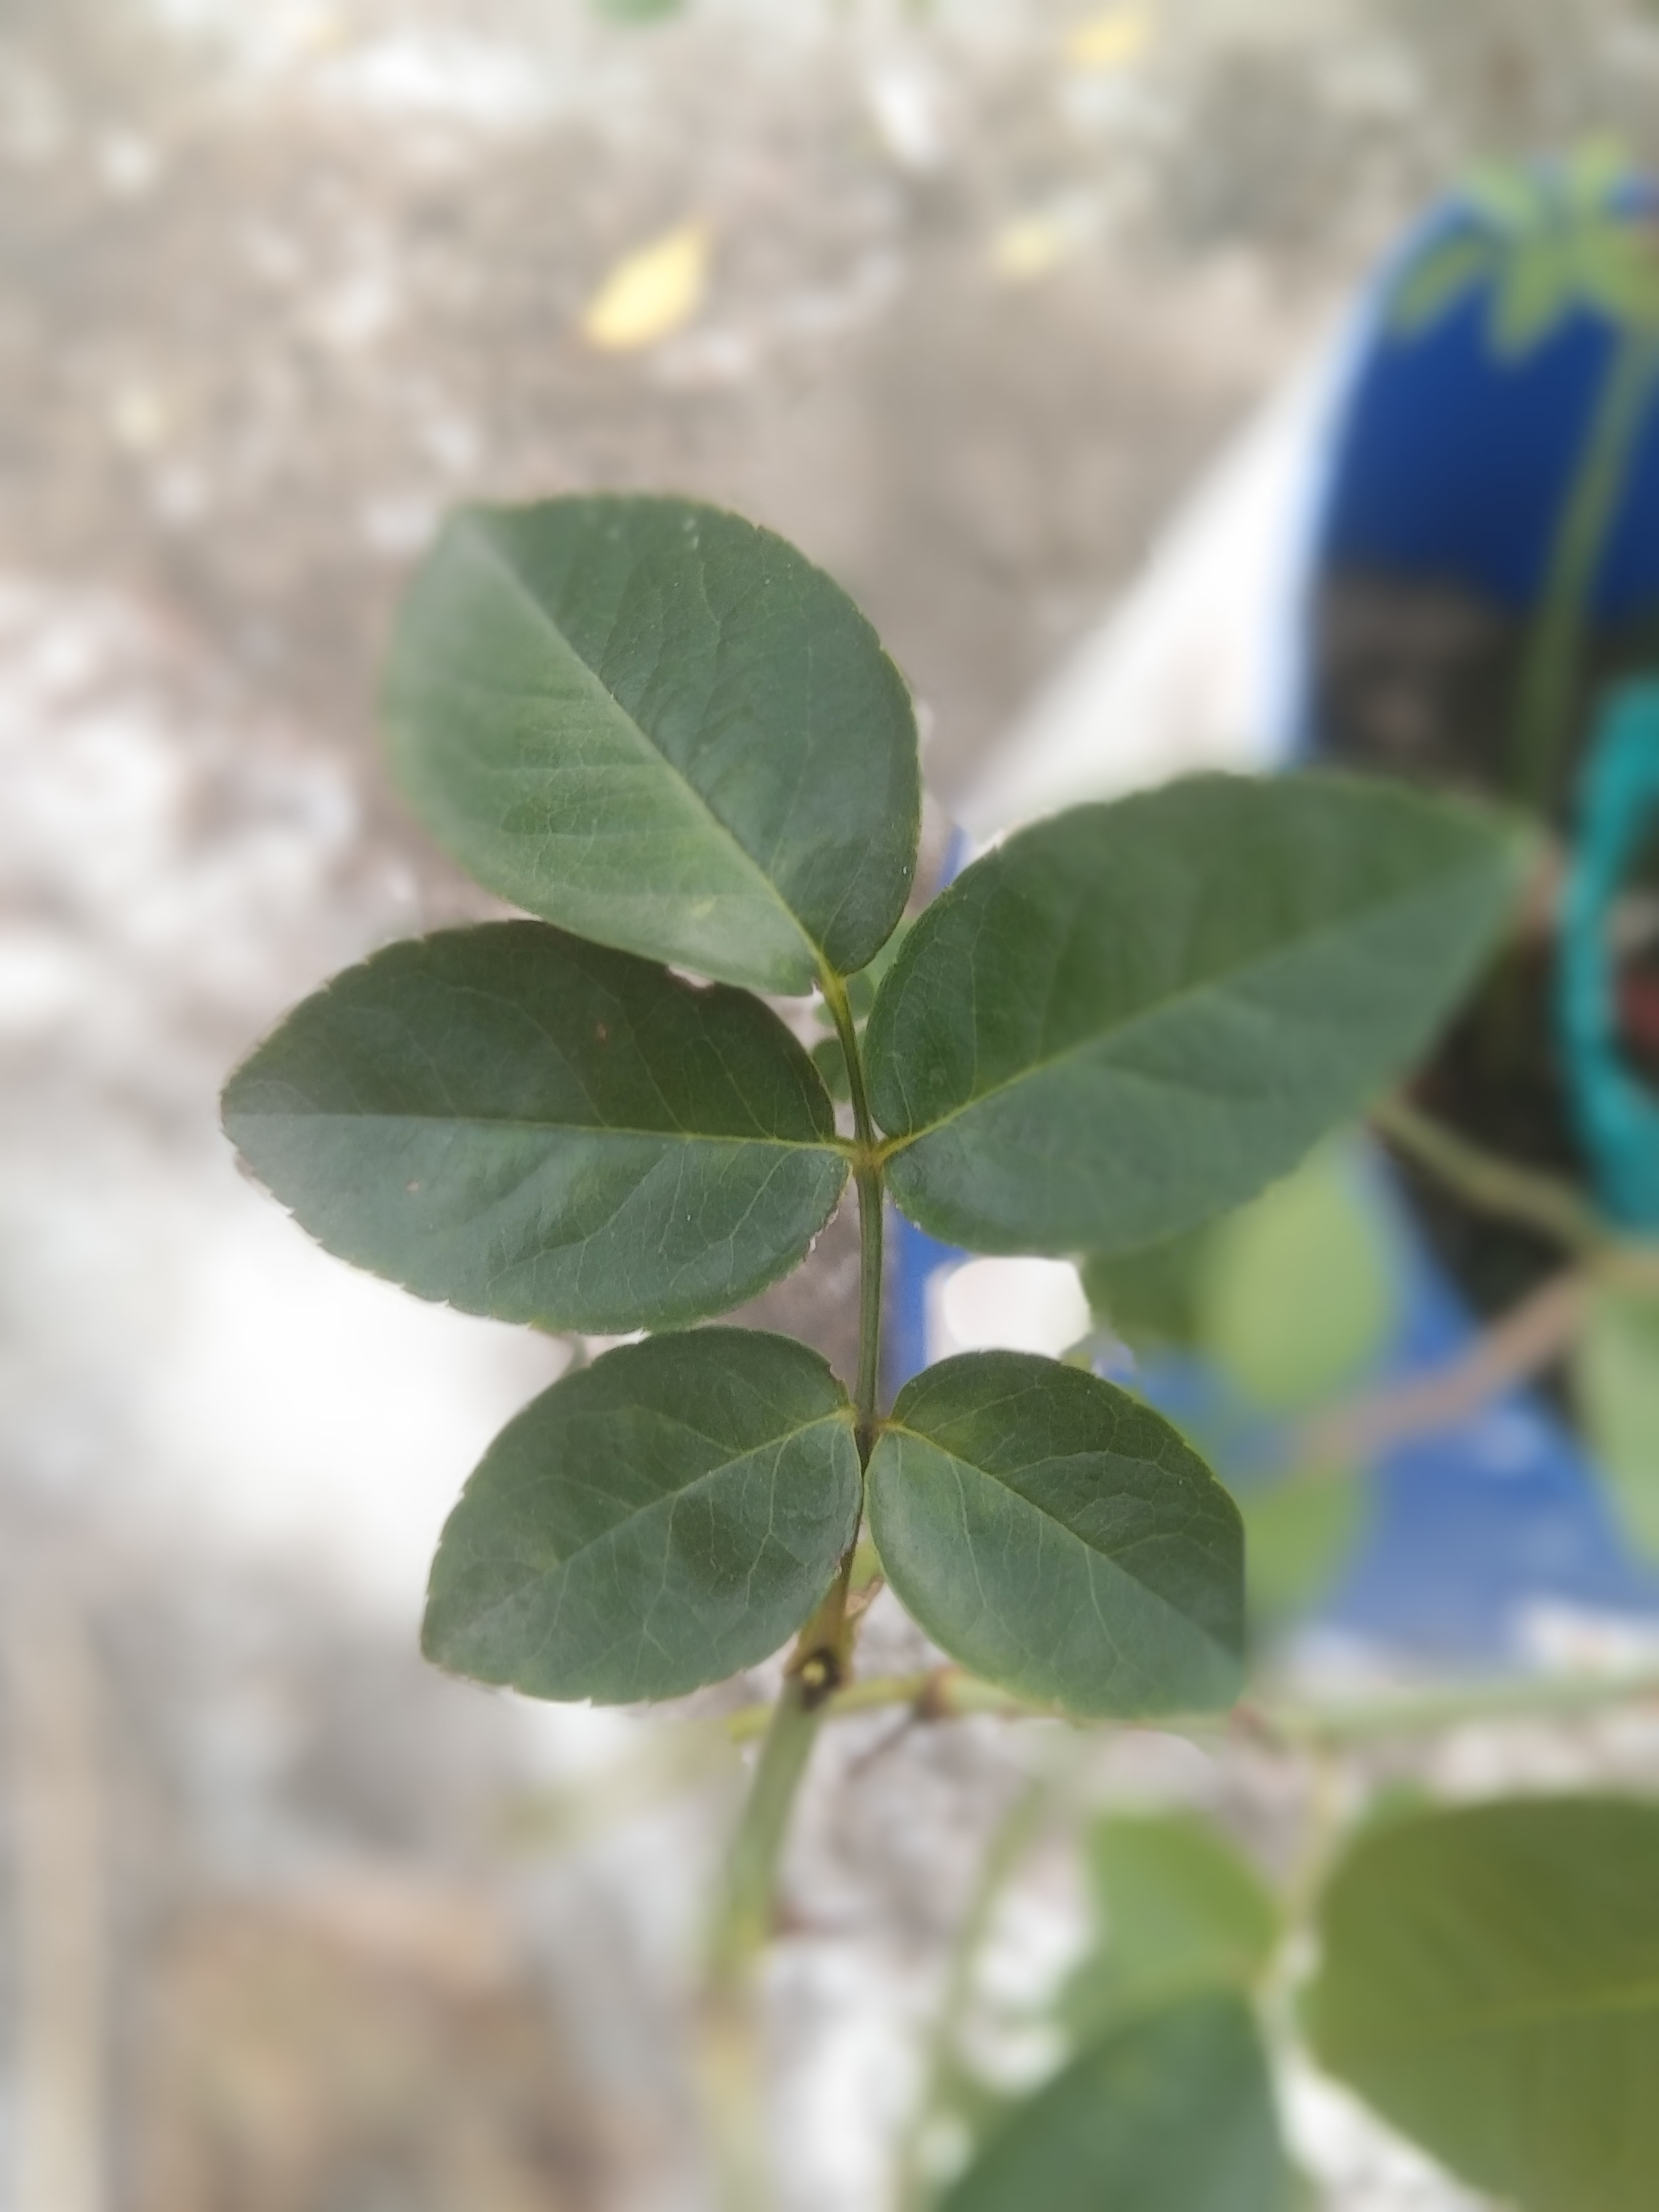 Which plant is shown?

rose
